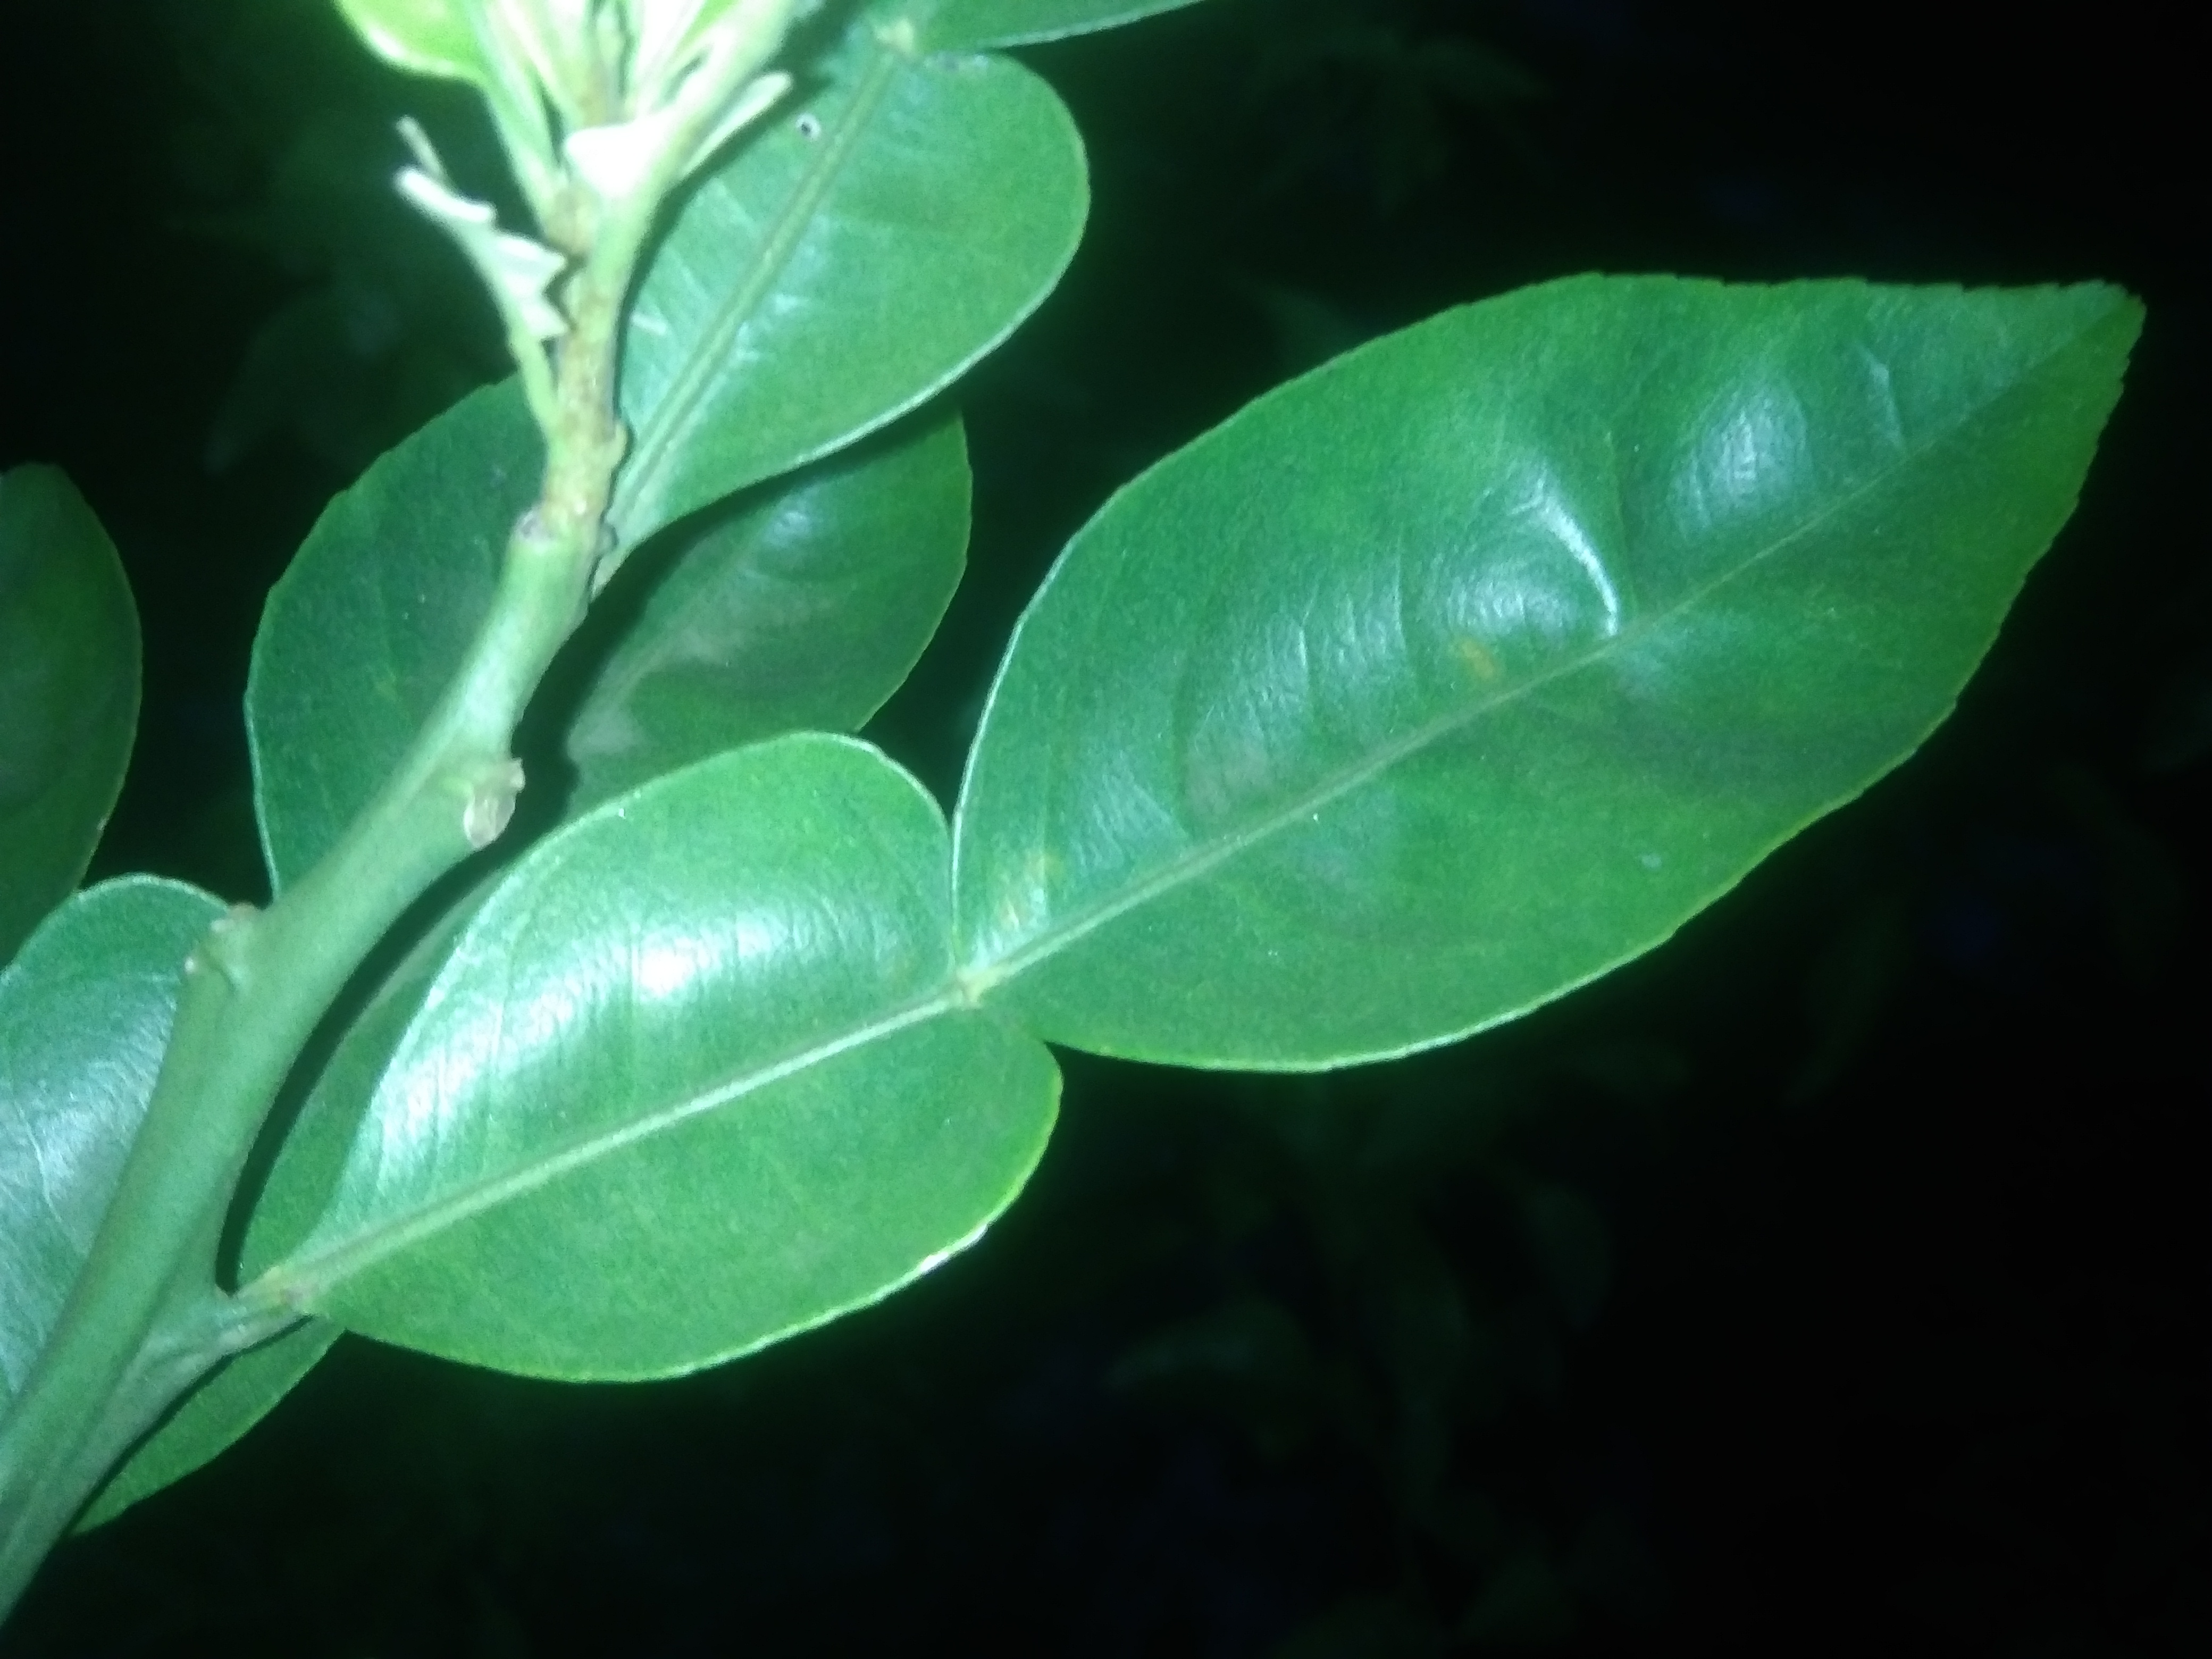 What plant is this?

lemon
